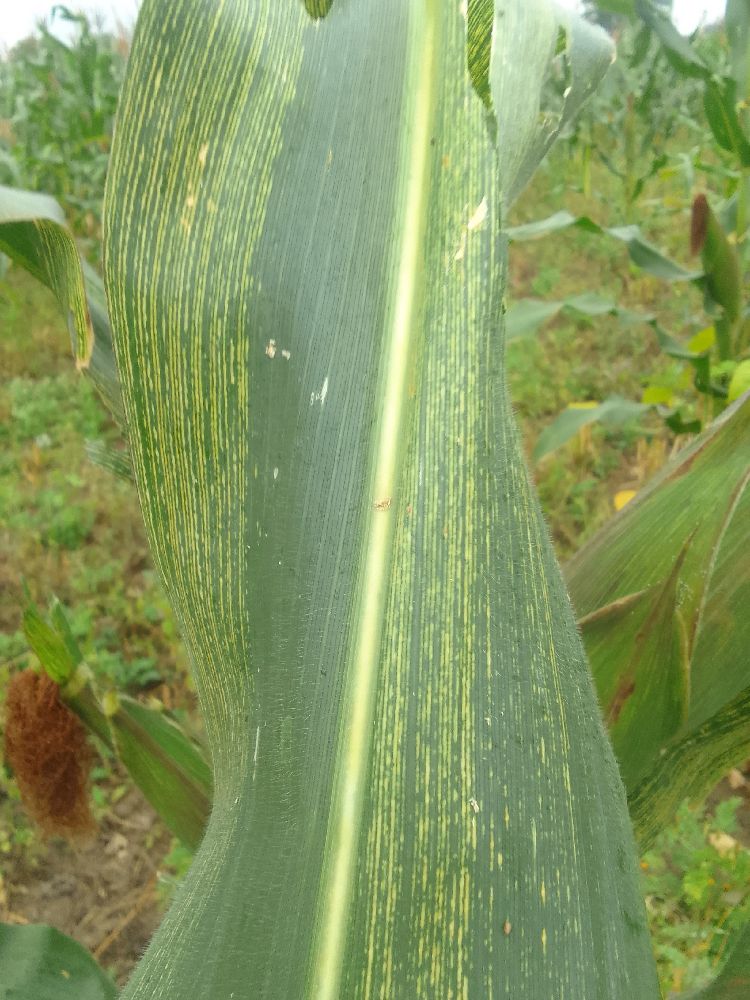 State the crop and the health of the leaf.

maize, maize streak virus
